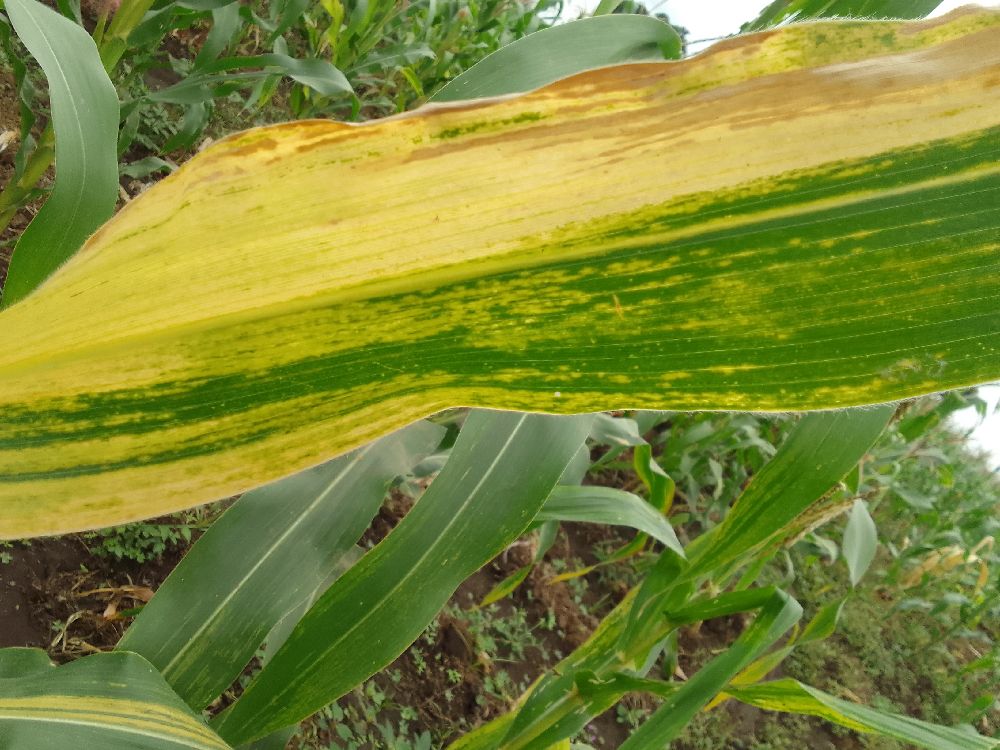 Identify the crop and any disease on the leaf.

maize, maize lethal necrosis
